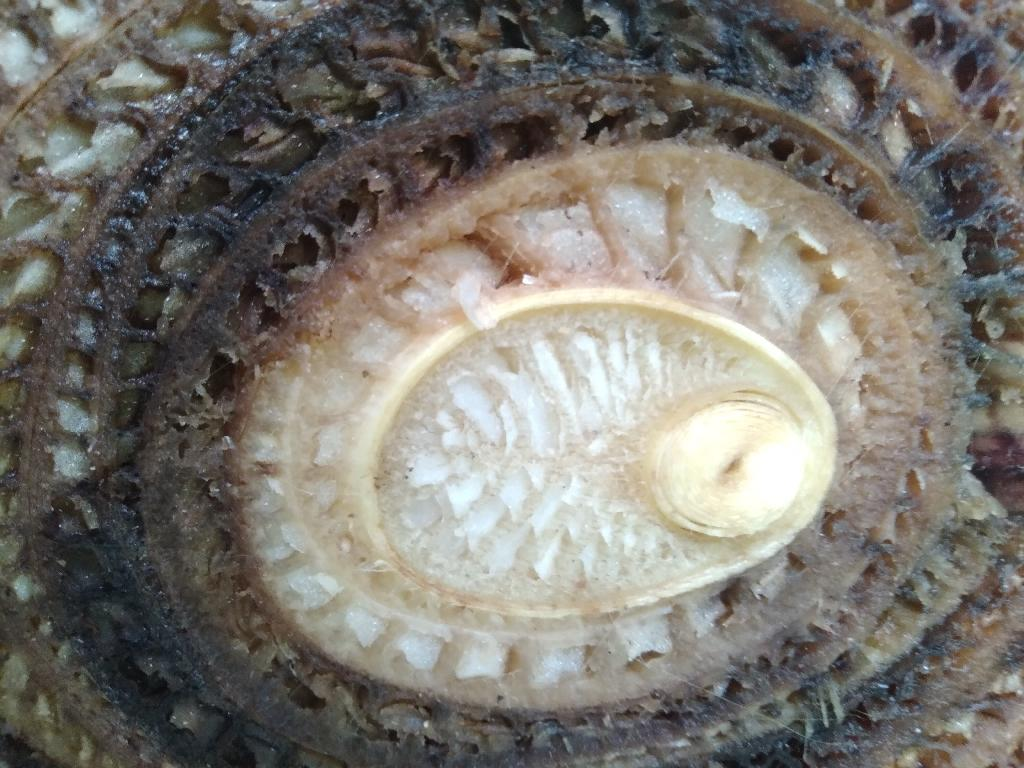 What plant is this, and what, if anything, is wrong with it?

banana, fusarium wilt race 1
